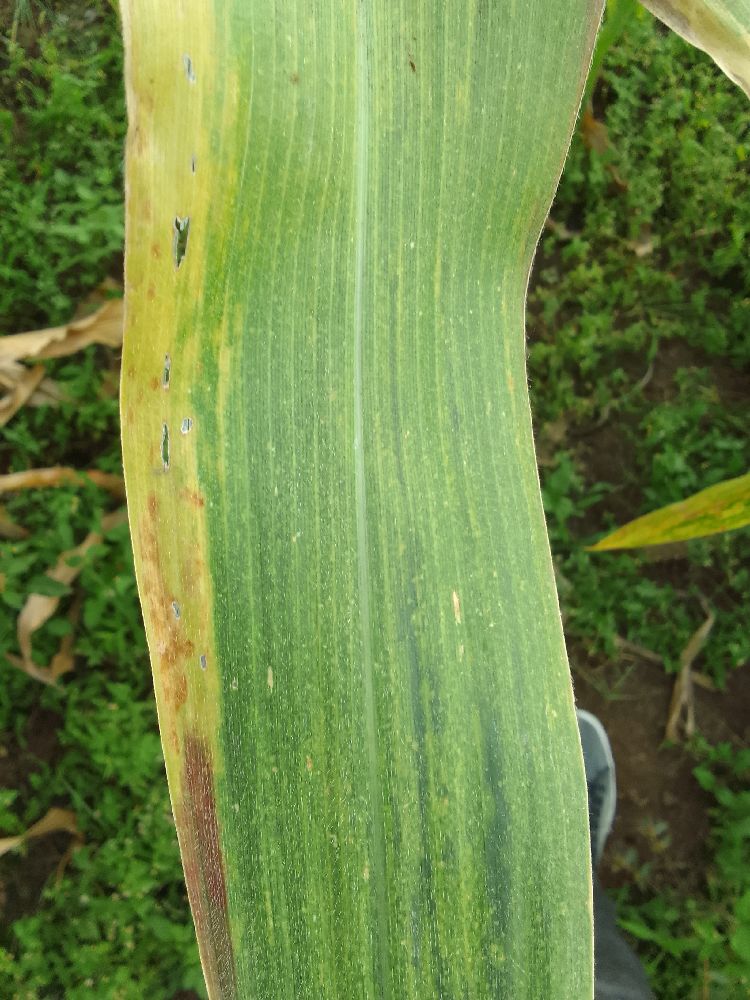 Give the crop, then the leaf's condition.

maize, maize lethal necrosis
